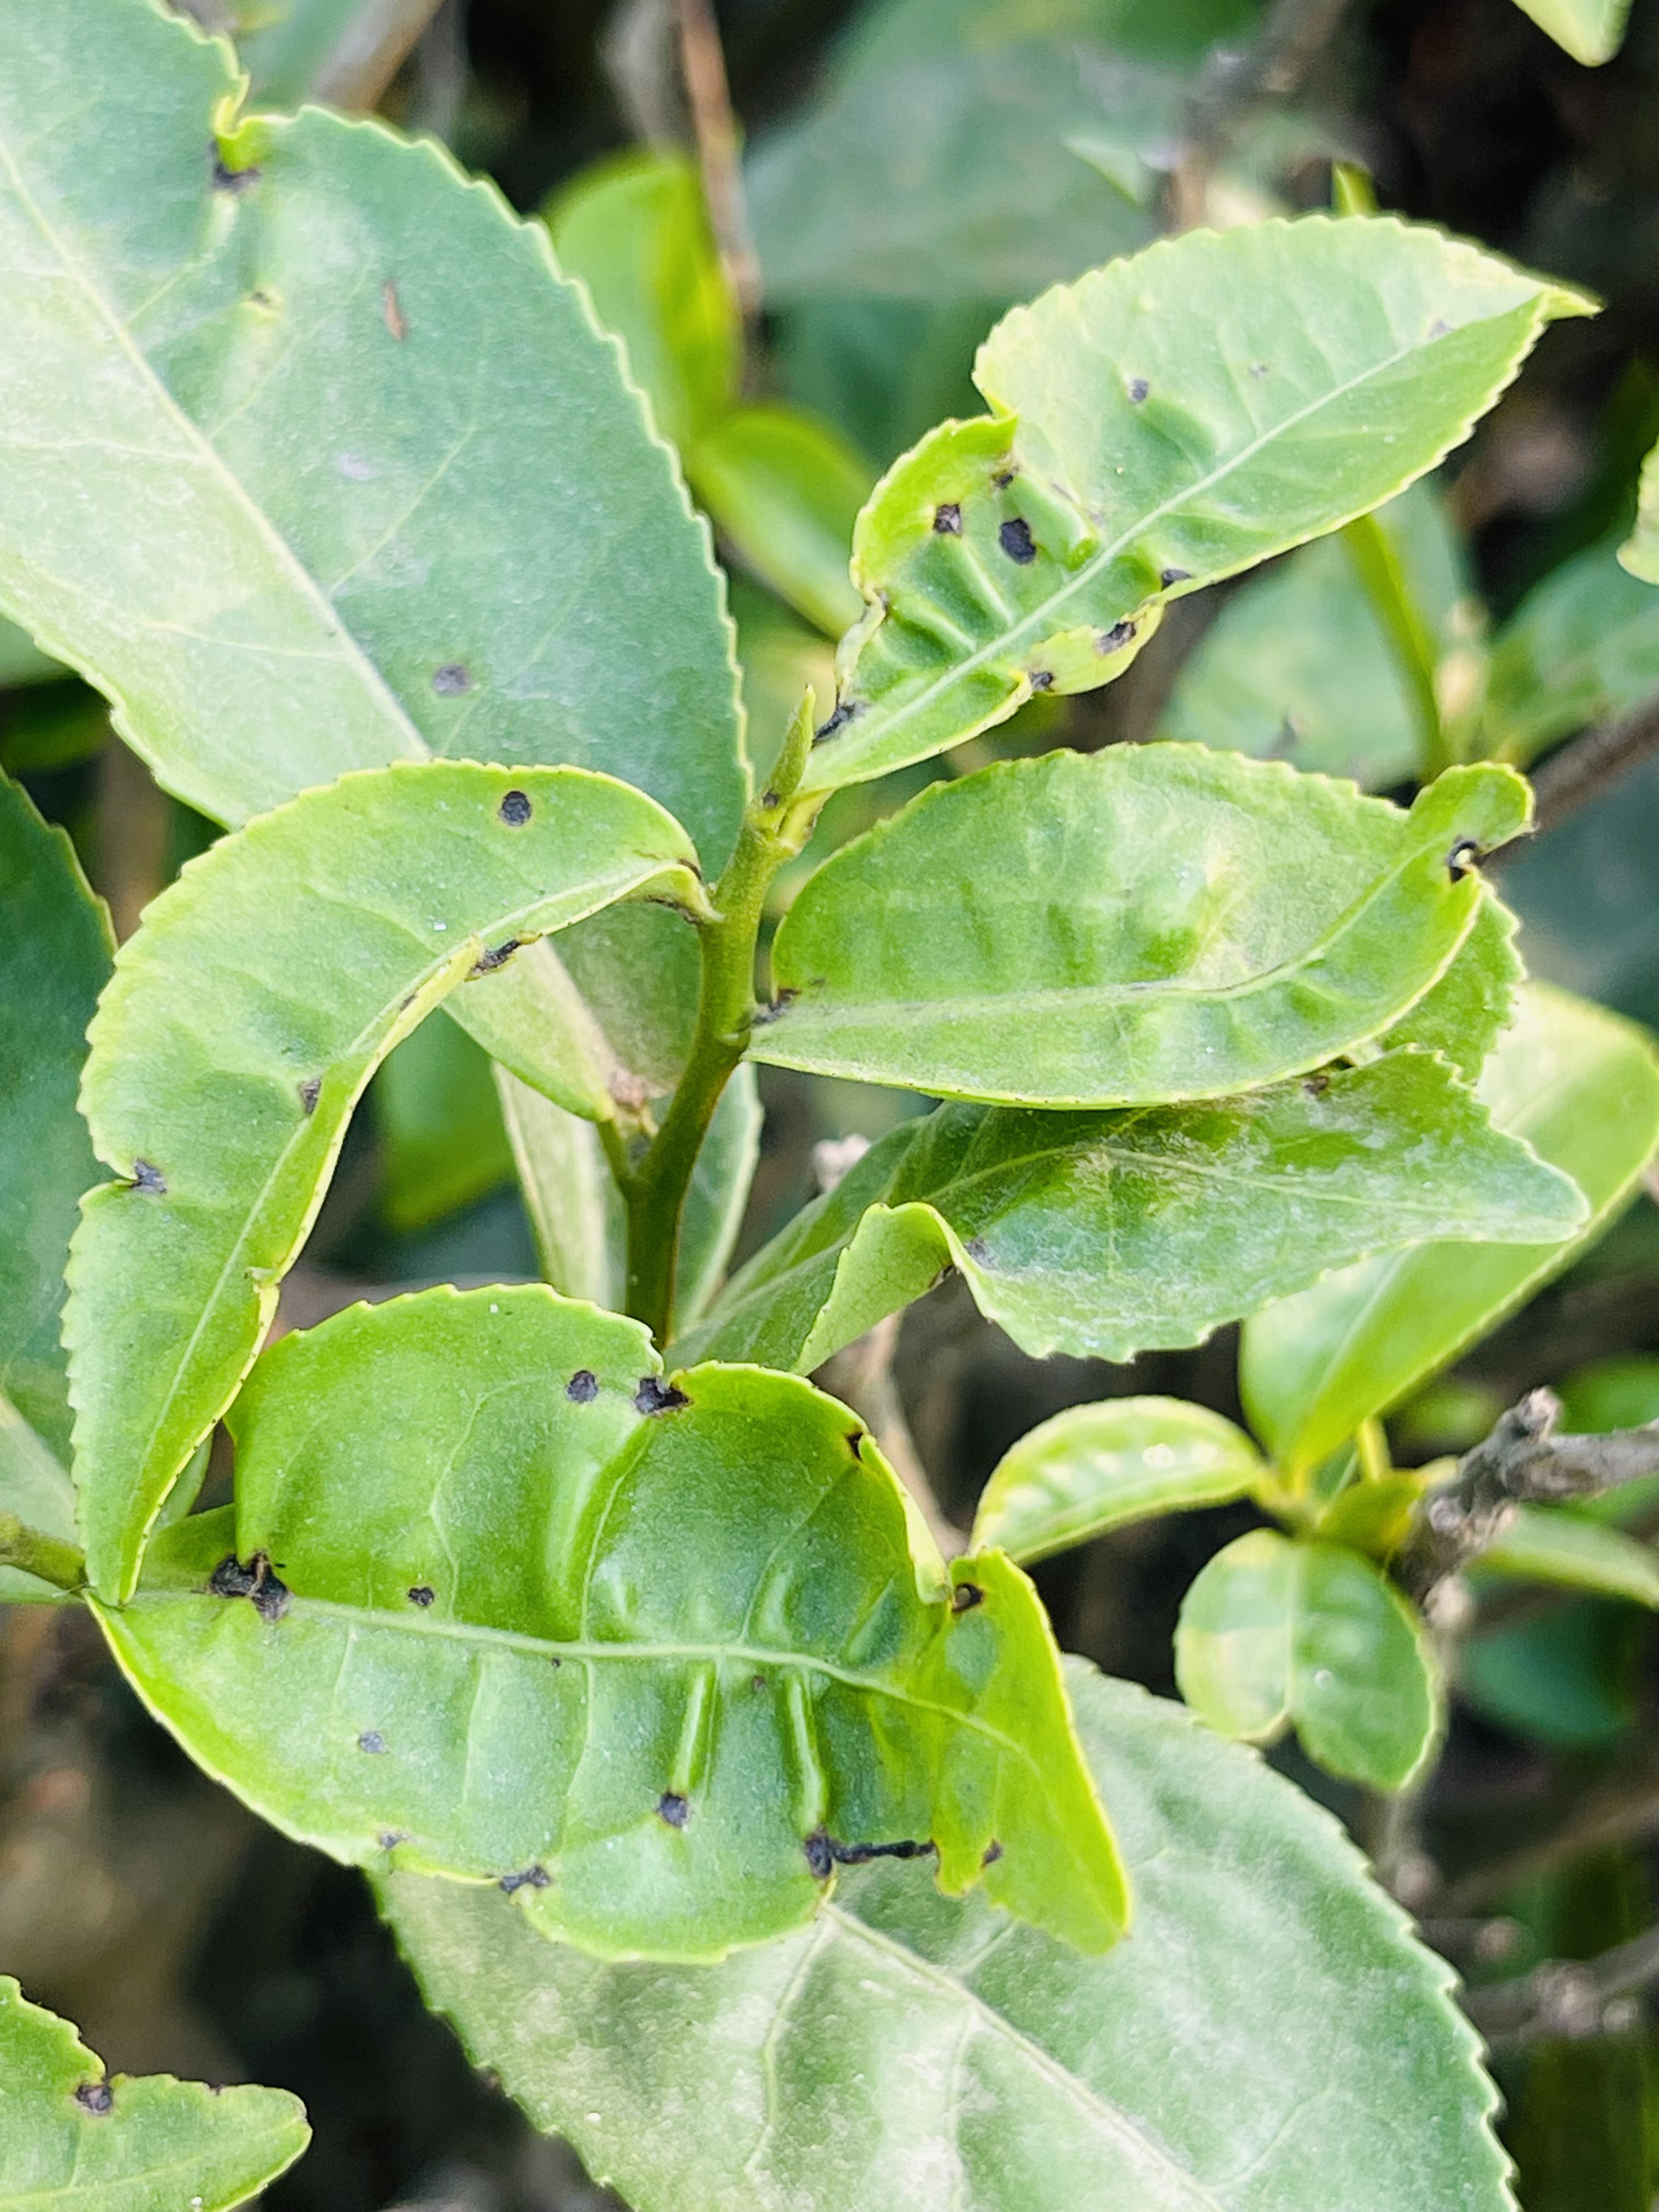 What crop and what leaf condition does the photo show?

tea, helopeltis
